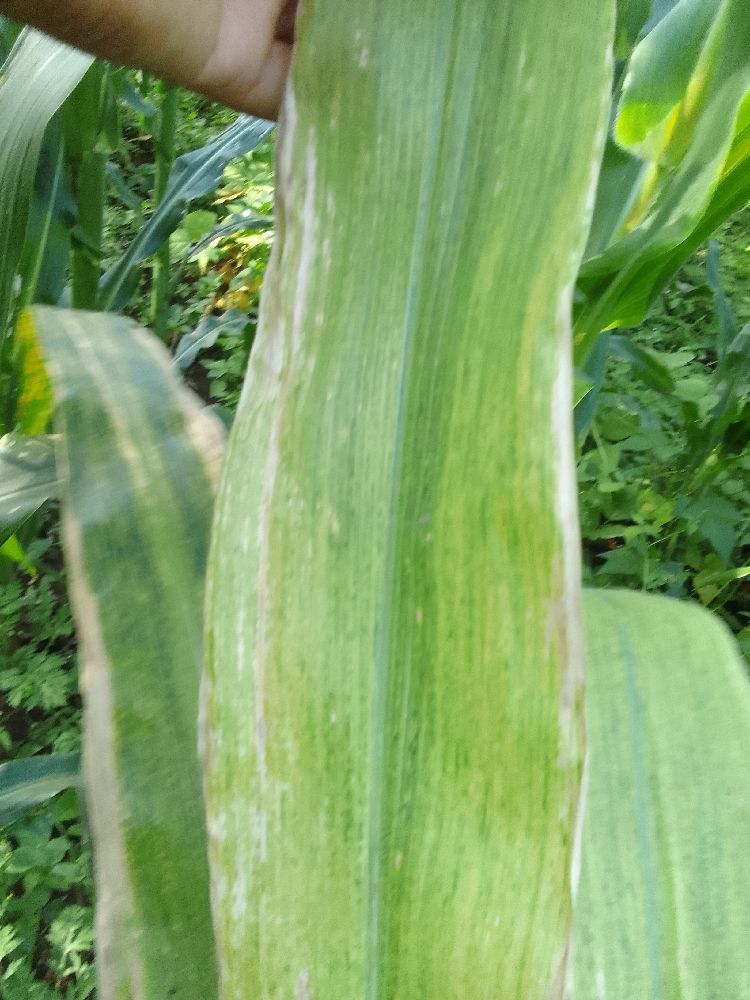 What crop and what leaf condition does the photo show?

maize, maize lethal necrosis
